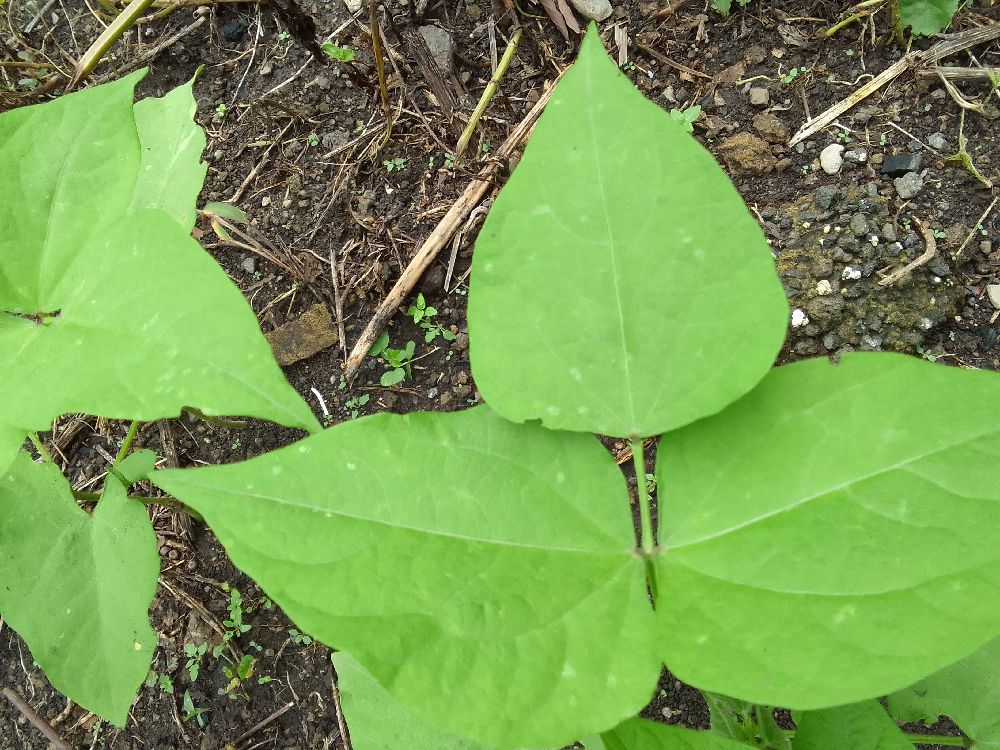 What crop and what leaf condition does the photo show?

common bean, healthy
